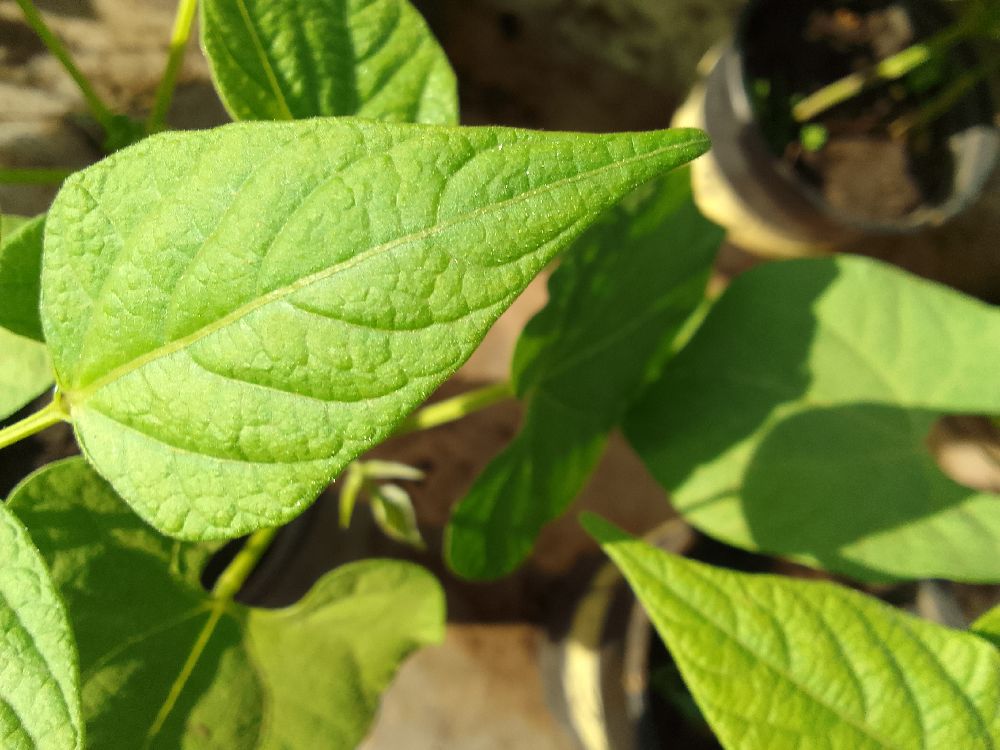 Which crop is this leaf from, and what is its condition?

common bean, healthy
